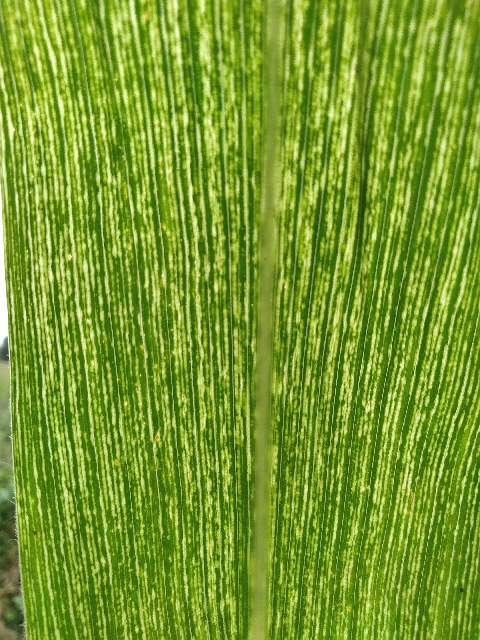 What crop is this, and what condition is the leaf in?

maize, maize streak virus
